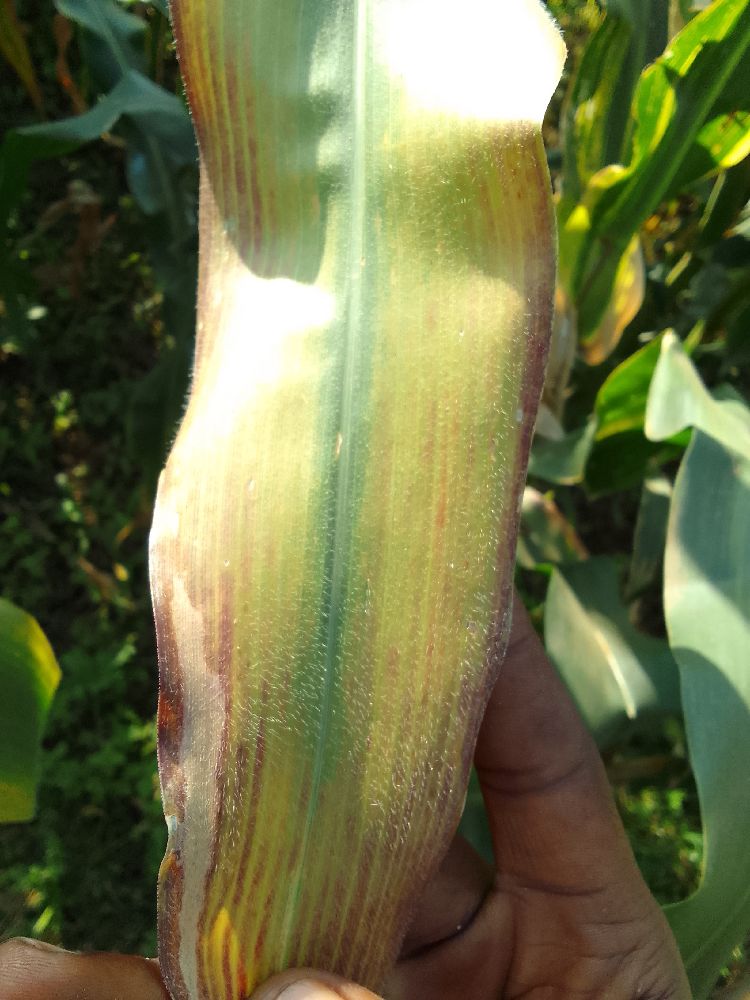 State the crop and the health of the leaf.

maize, maize lethal necrosis
